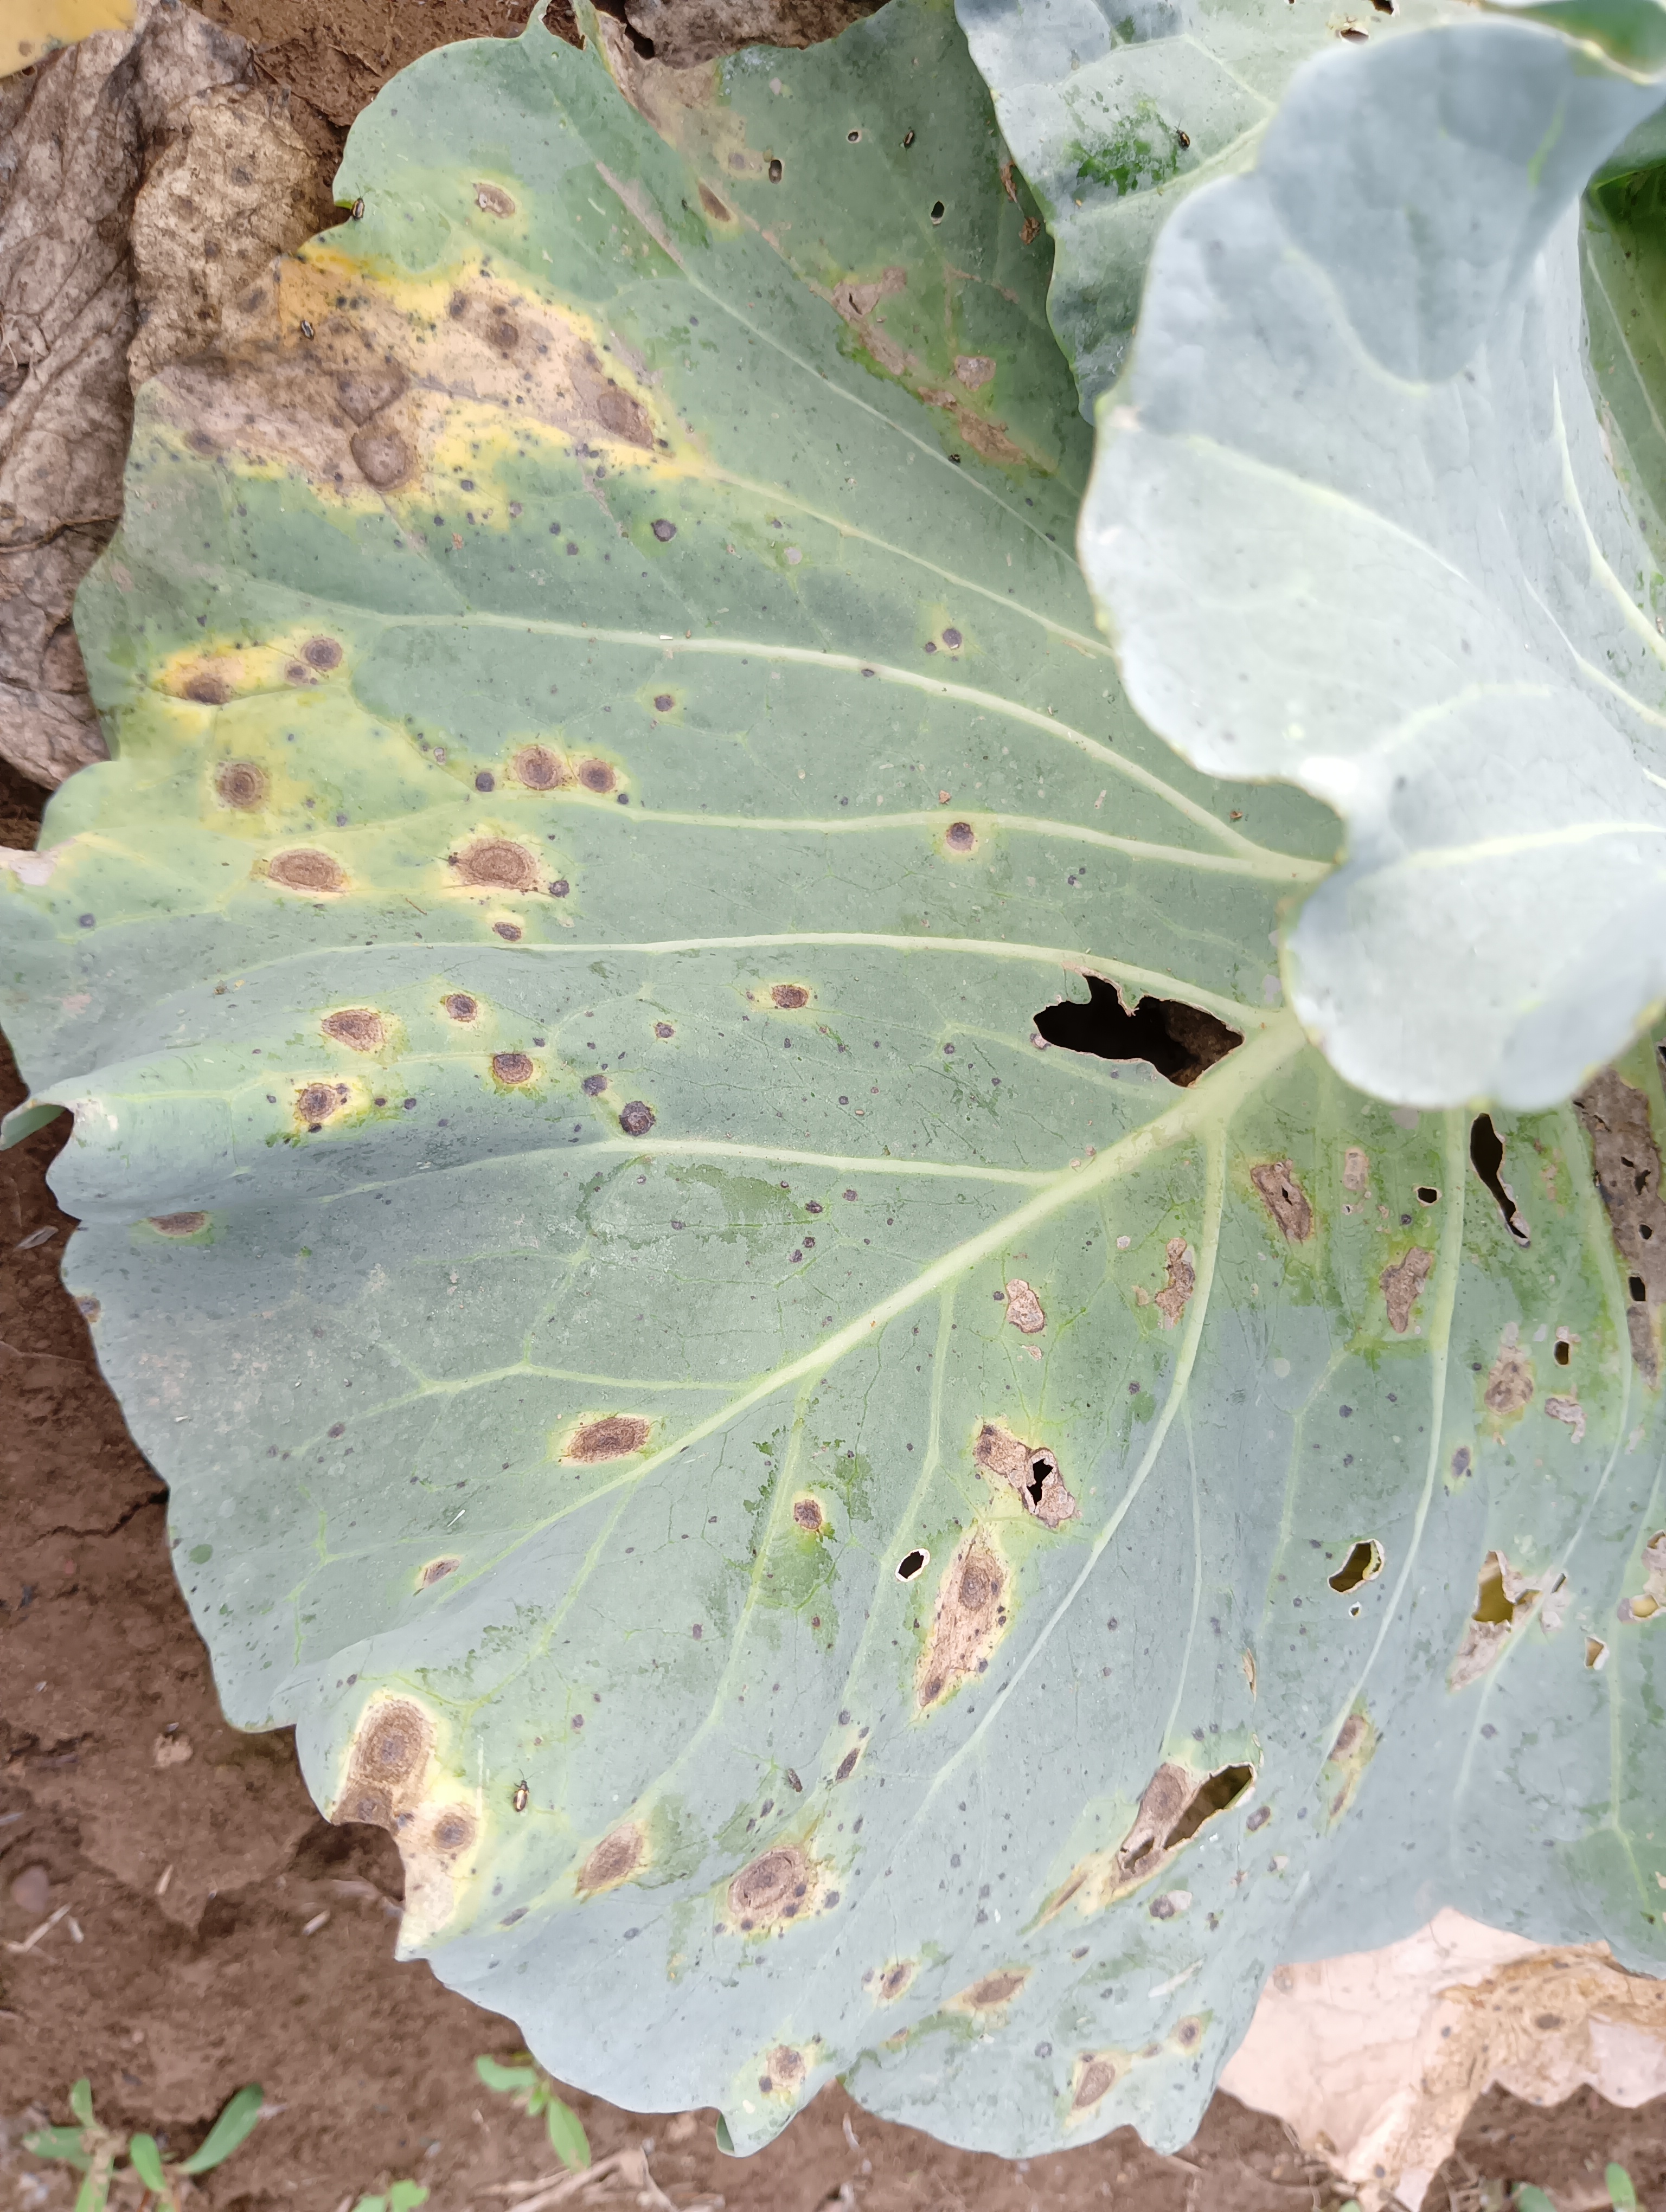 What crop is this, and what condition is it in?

cabbage, alternaria
